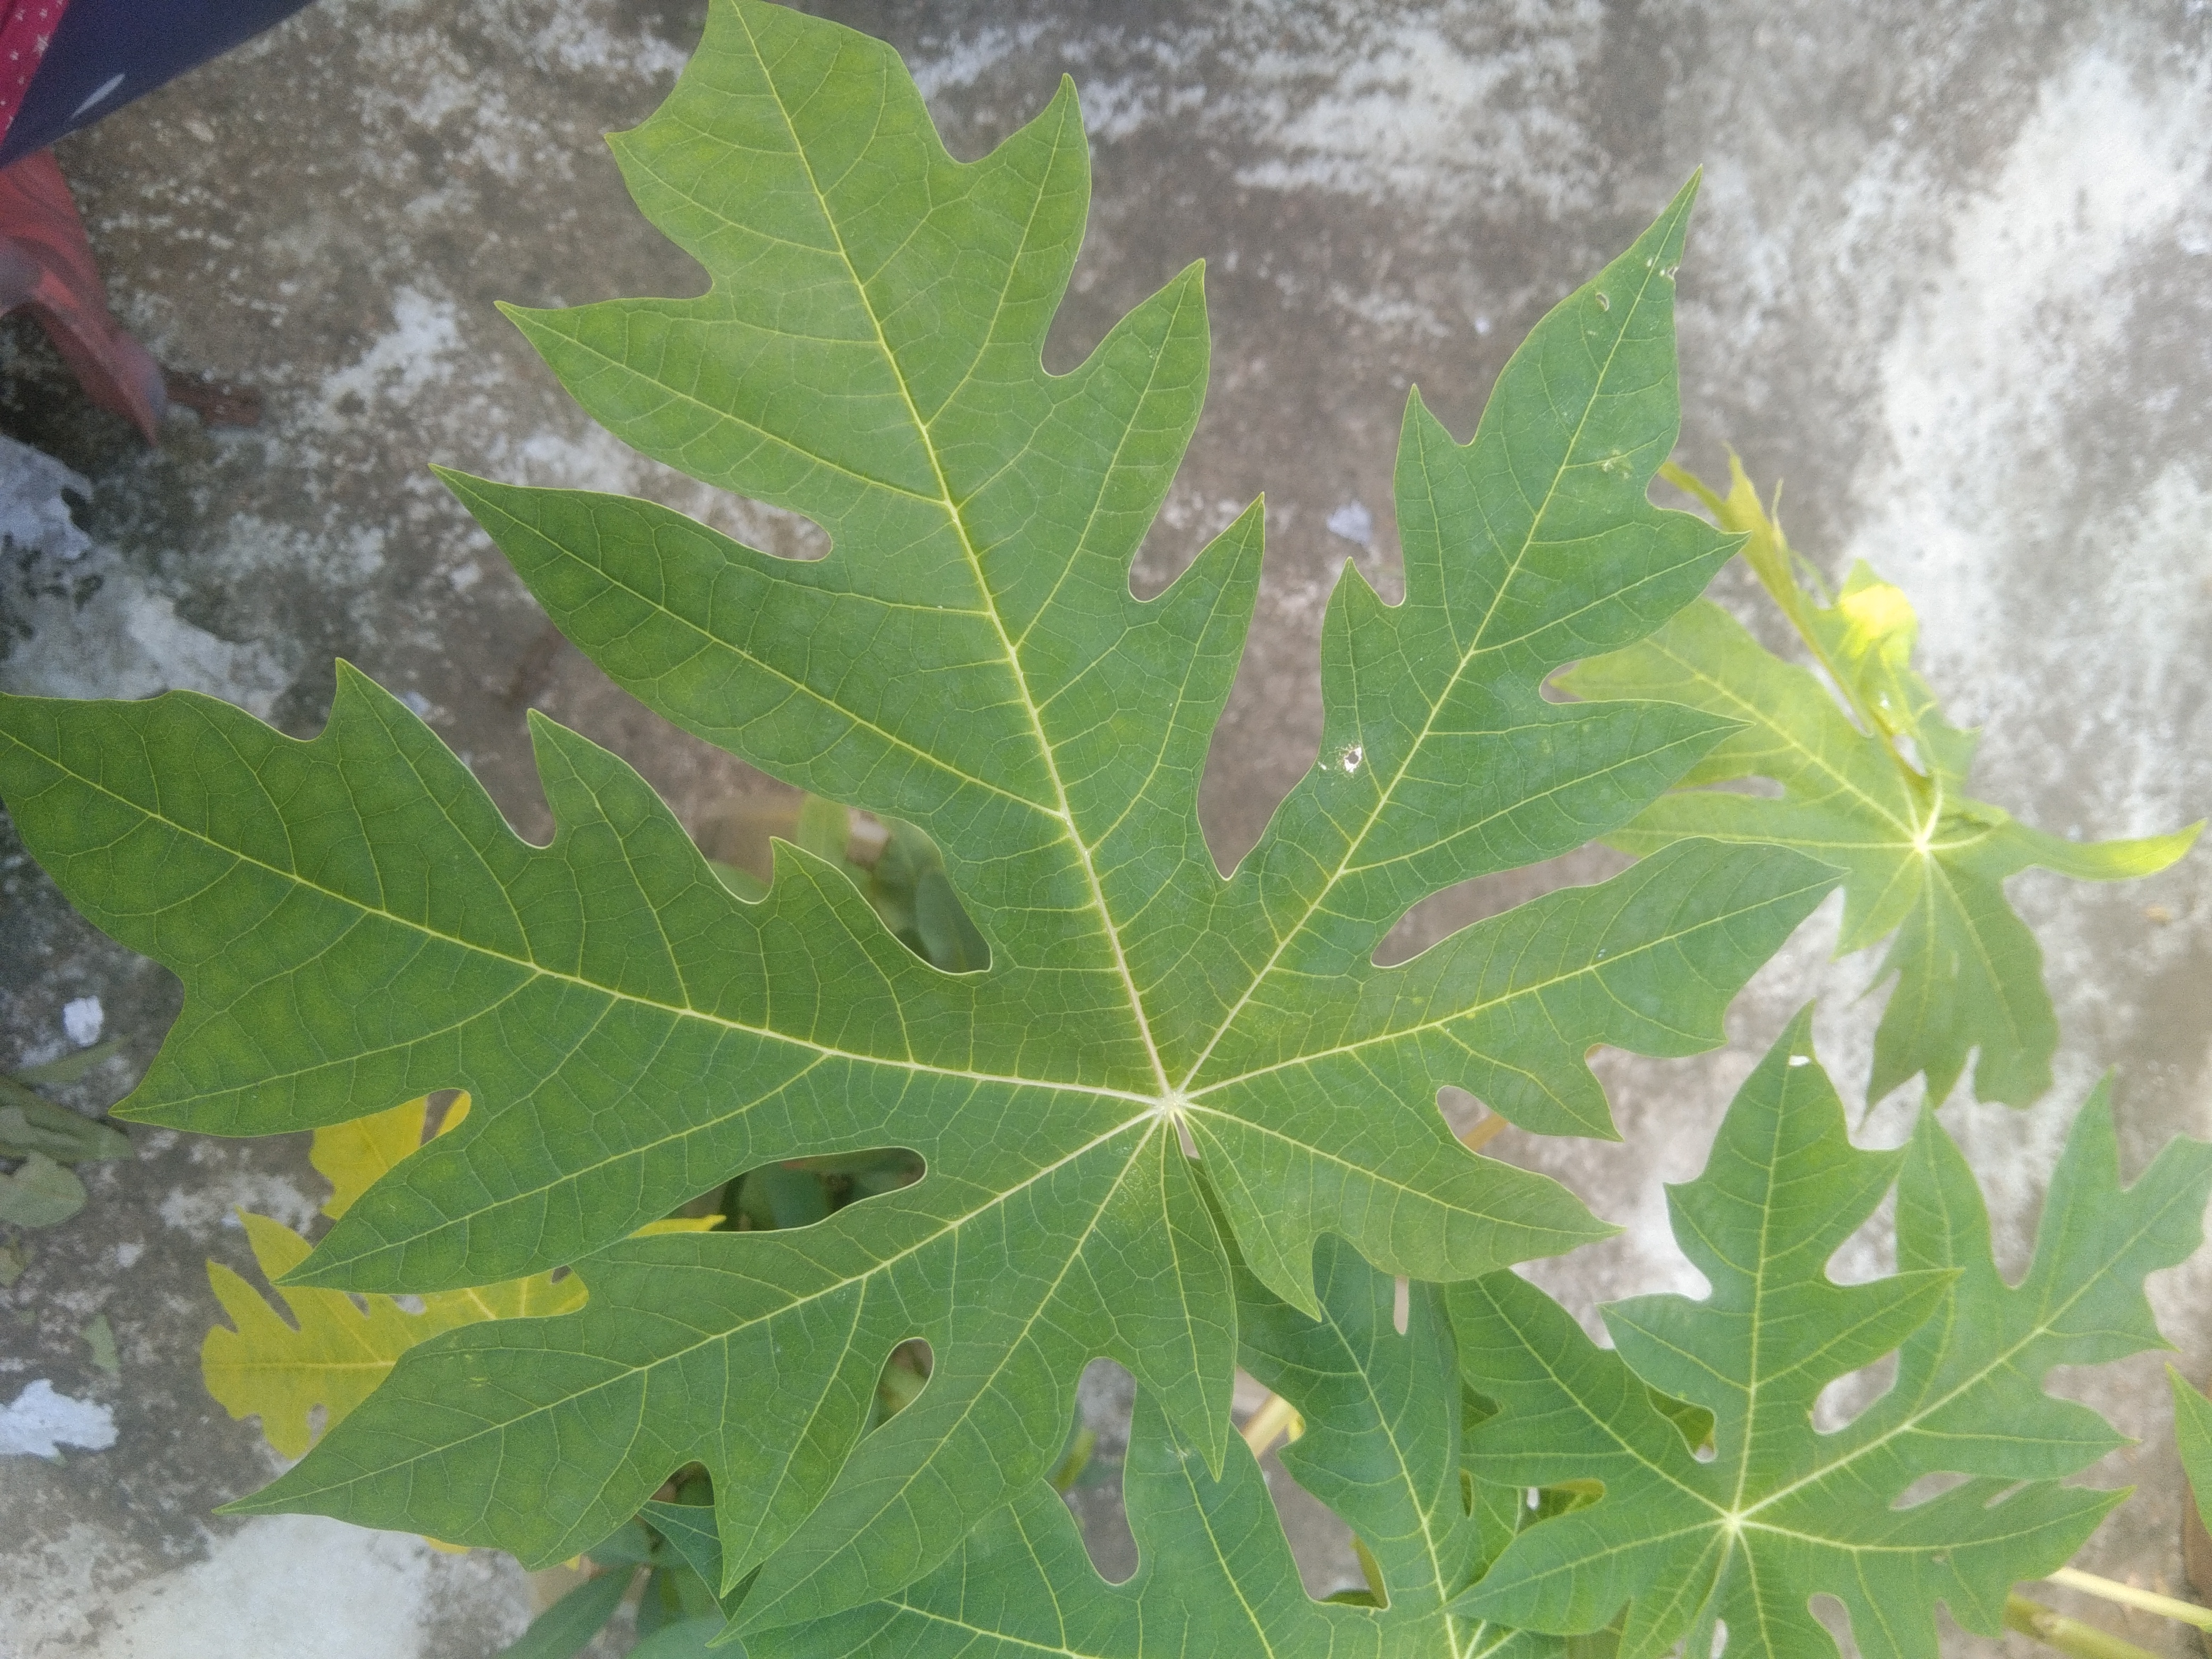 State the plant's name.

papaya
